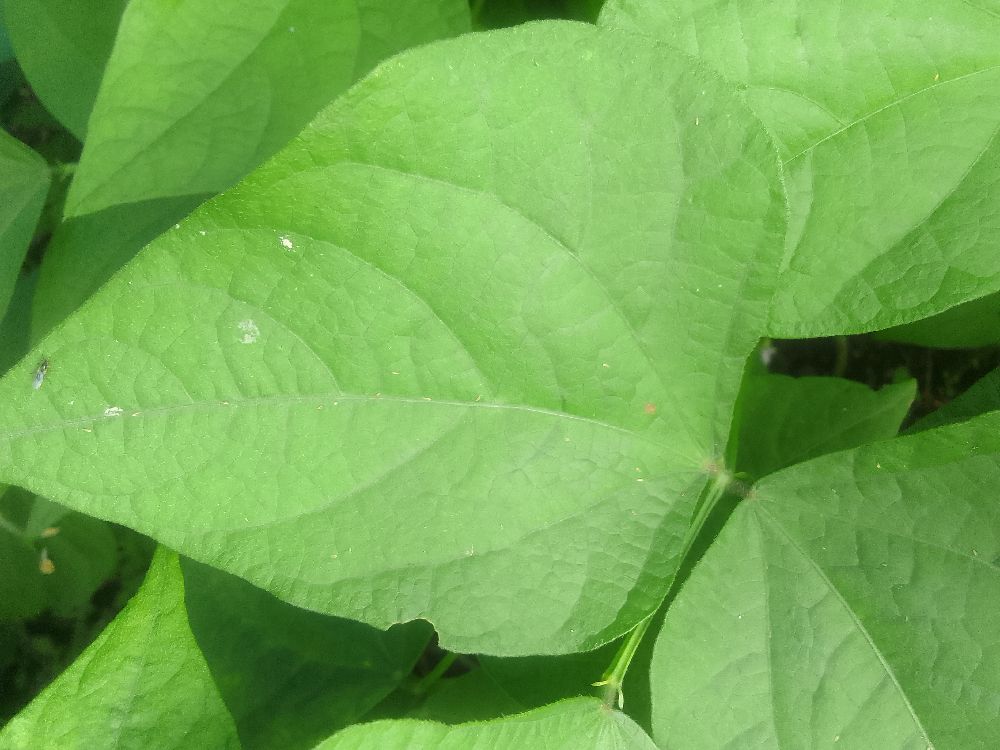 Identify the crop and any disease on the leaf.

common bean, healthy
